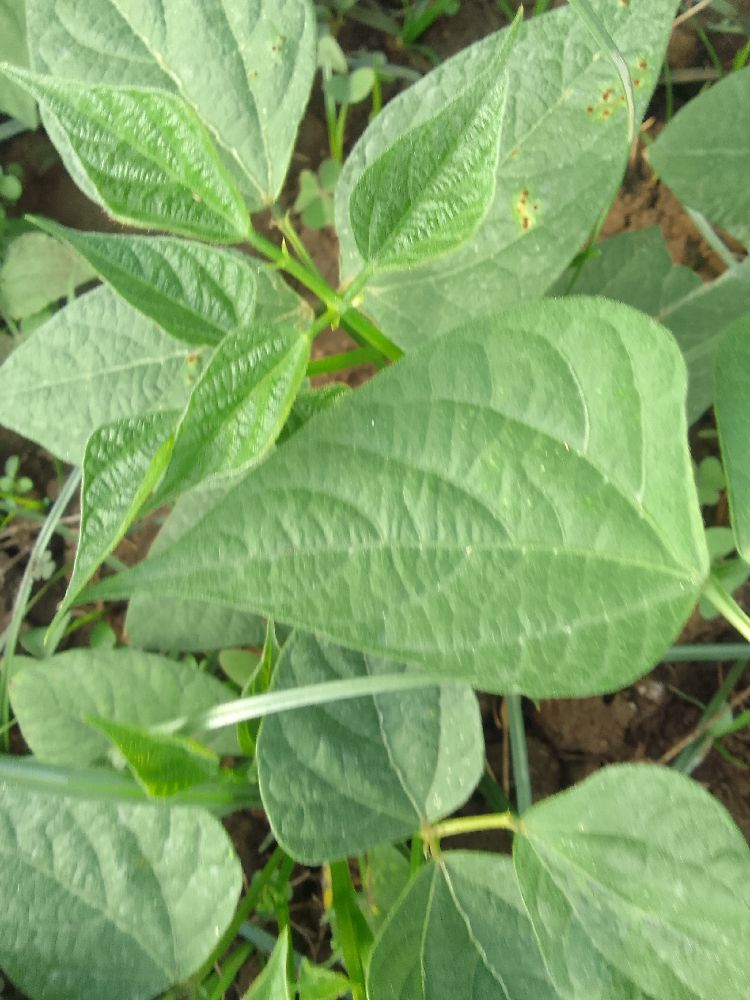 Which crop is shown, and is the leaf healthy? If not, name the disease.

common bean, healthy
